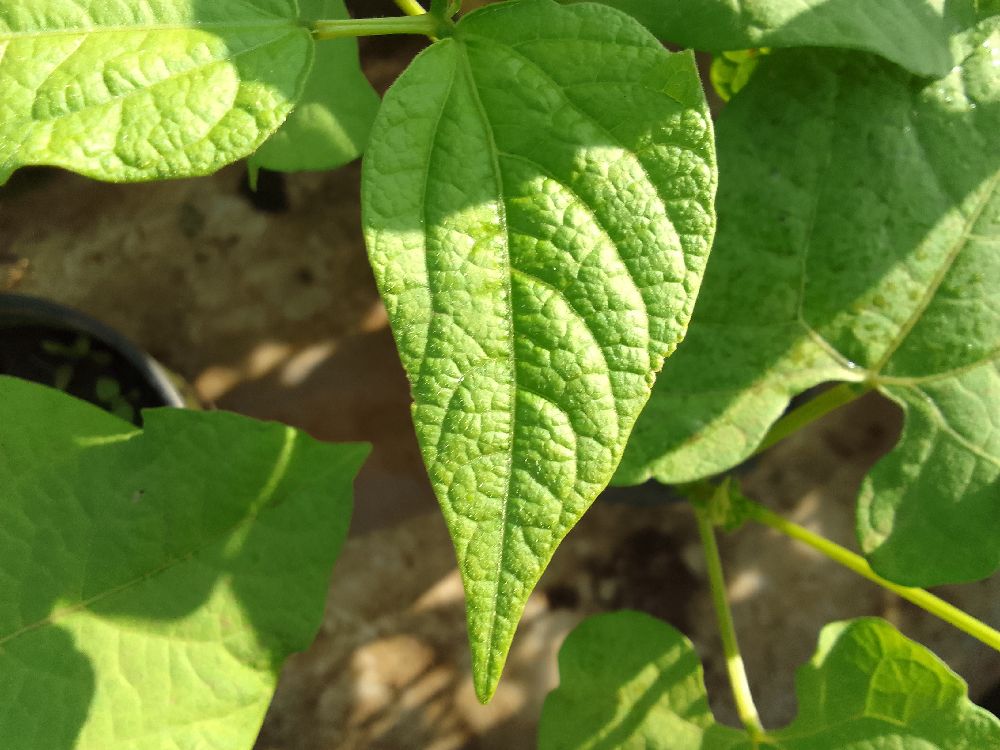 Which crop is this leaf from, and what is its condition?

common bean, healthy
